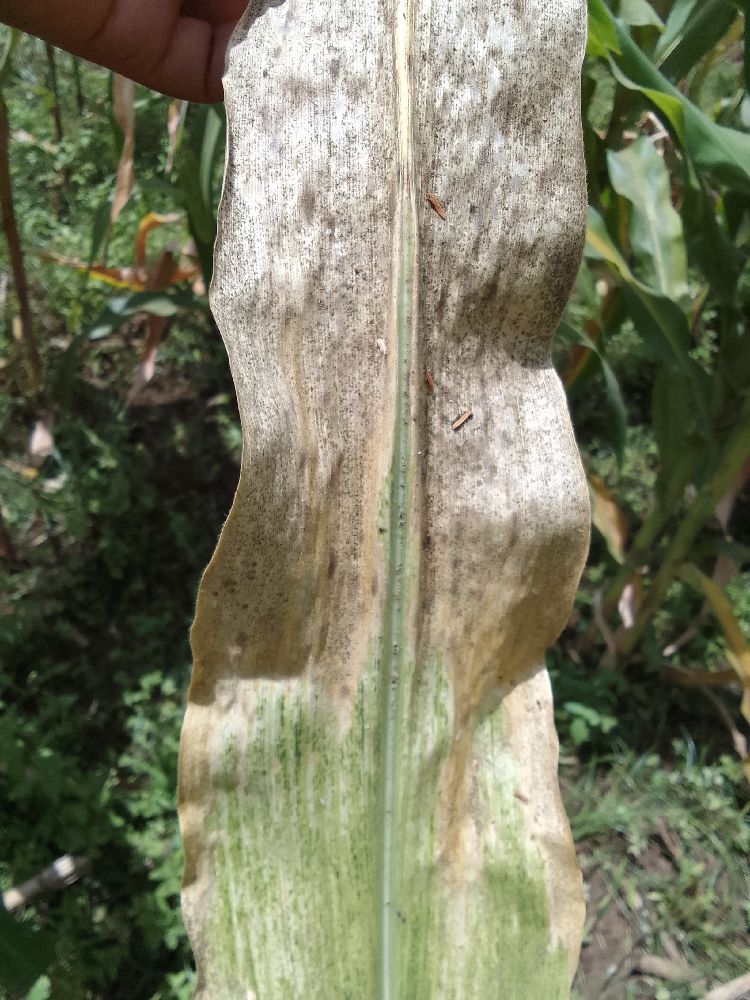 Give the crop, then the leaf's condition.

maize, maize lethal necrosis
